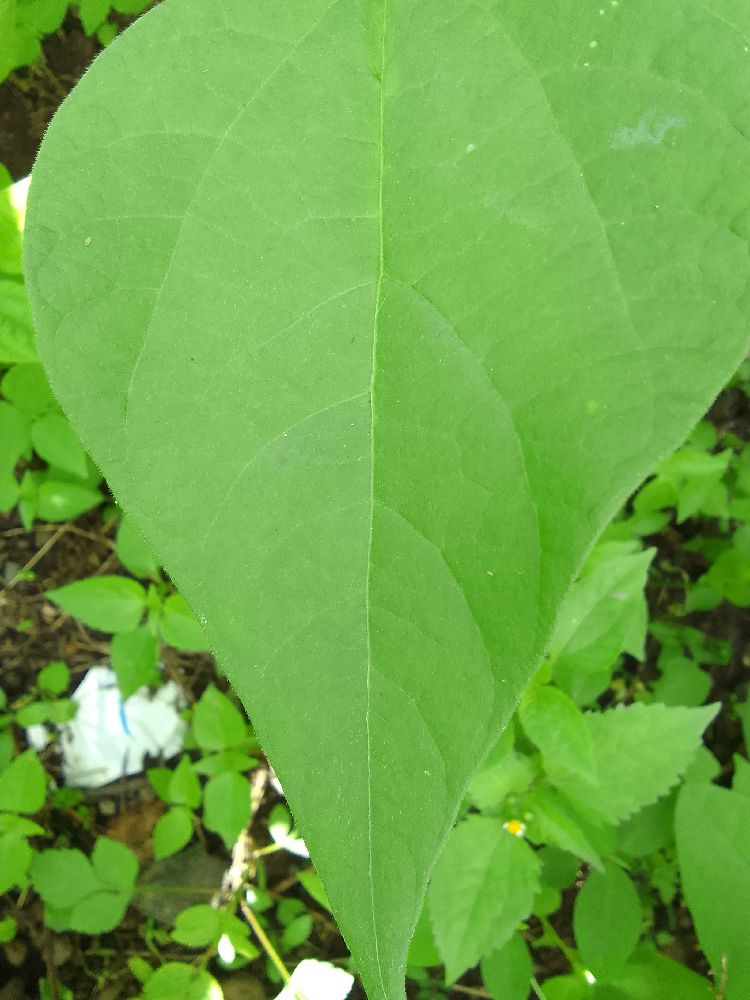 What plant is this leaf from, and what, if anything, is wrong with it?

common bean, healthy
